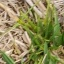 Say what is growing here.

grass
